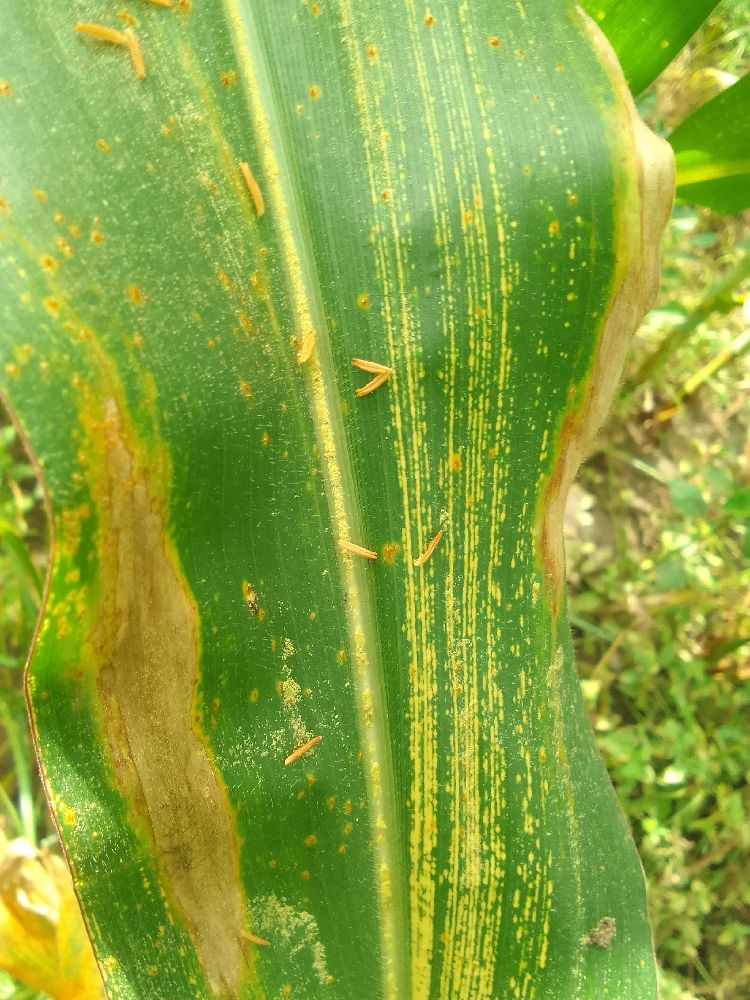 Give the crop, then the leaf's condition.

maize, maize streak virus
